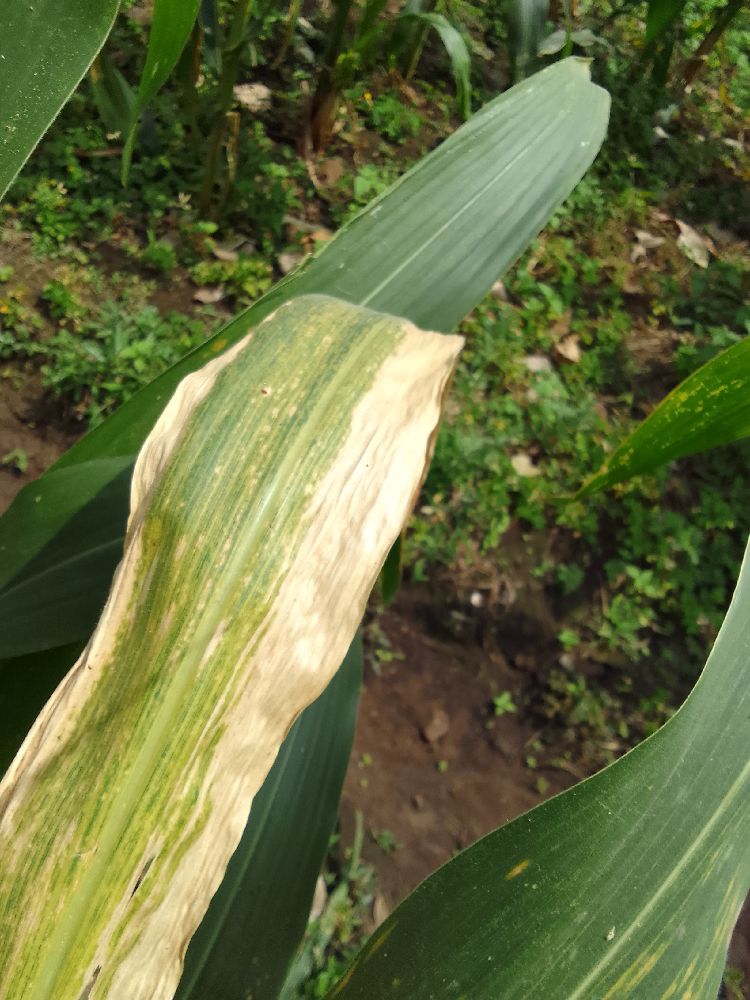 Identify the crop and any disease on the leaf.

maize, maize lethal necrosis
